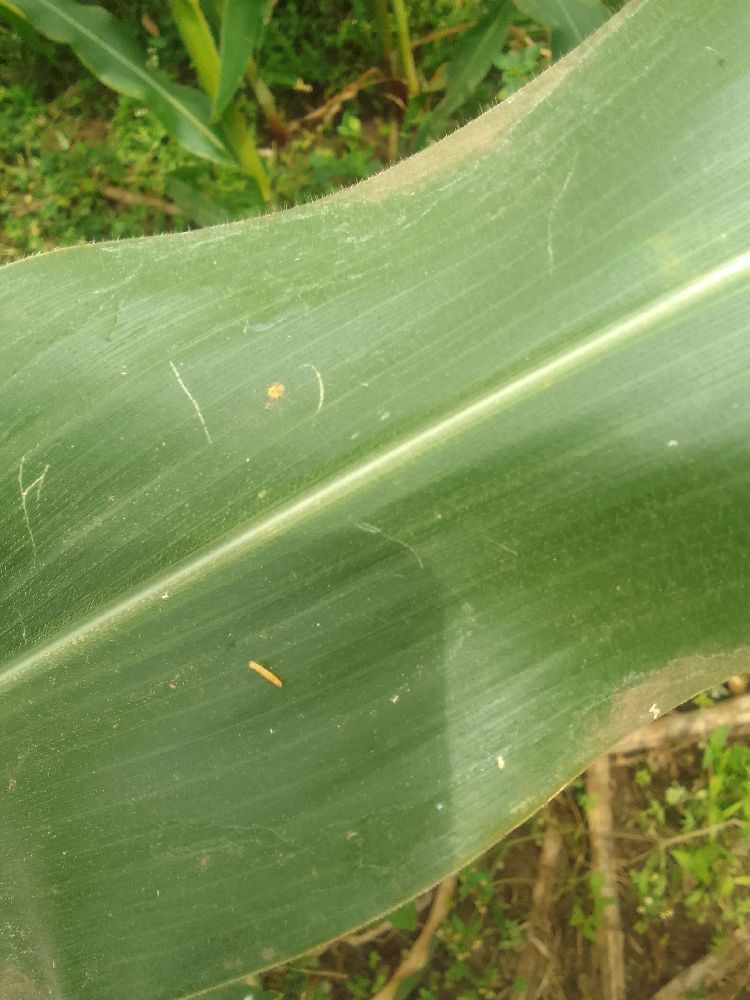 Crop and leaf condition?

maize, healthy
